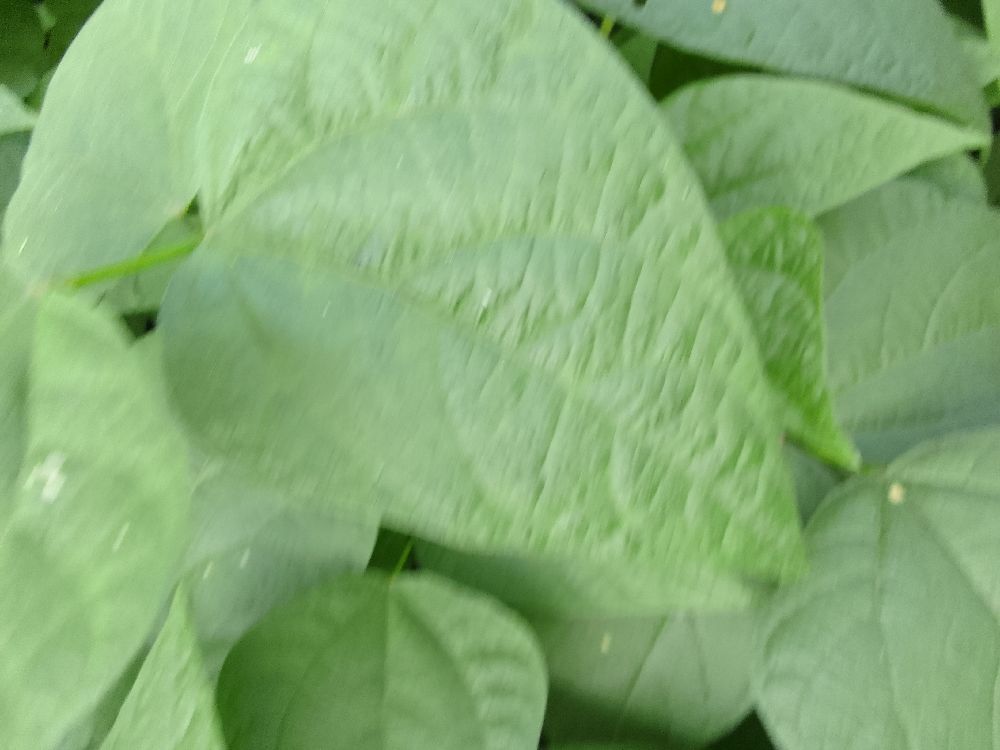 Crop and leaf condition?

common bean, healthy
